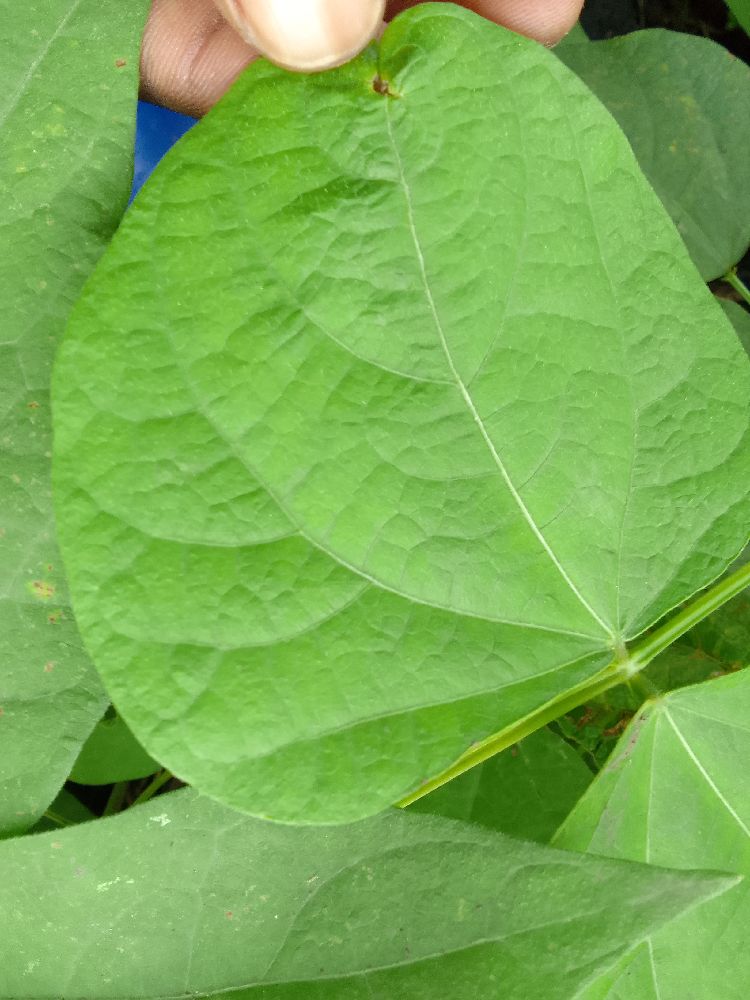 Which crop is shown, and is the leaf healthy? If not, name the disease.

common bean, healthy
